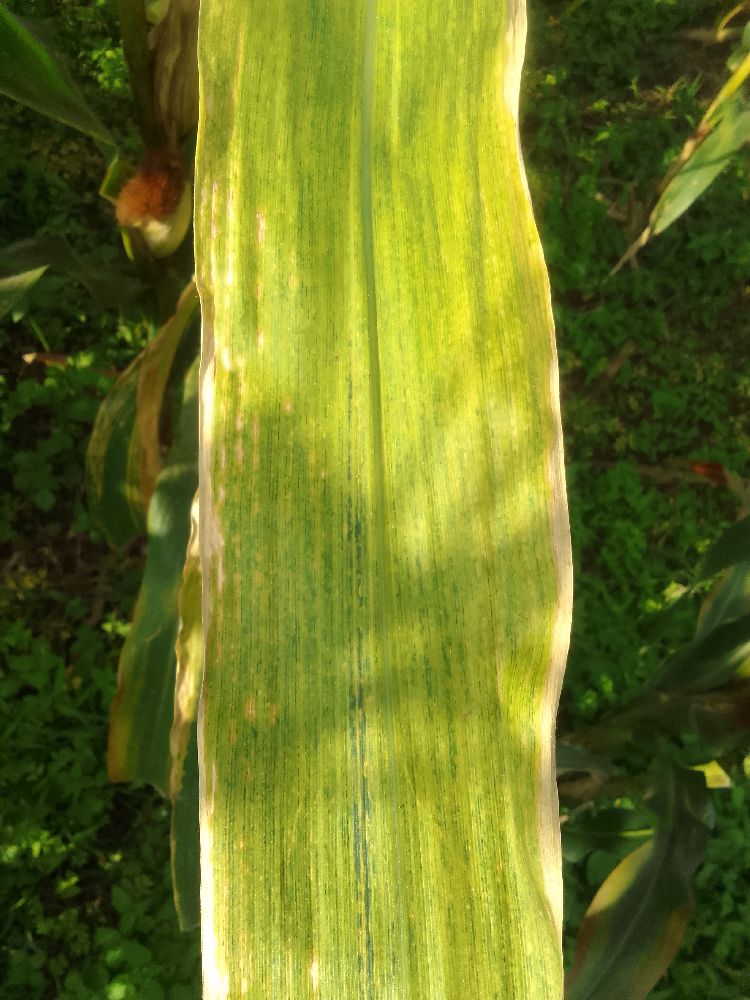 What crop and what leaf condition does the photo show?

maize, maize lethal necrosis
